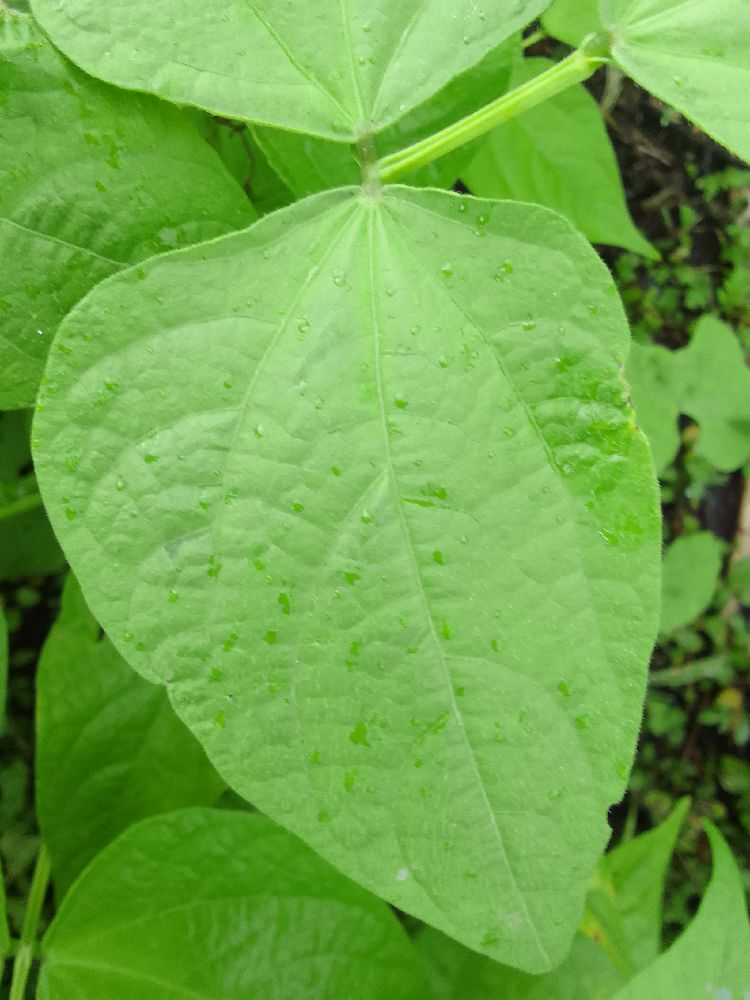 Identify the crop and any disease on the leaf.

common bean, healthy
